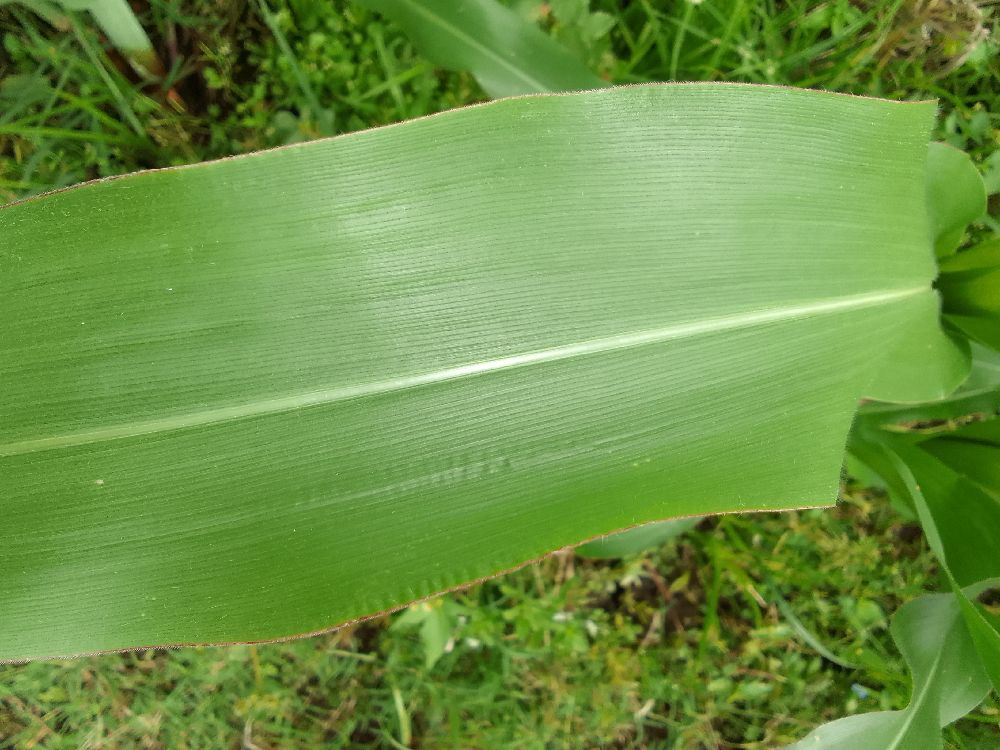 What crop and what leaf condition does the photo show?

maize, healthy
